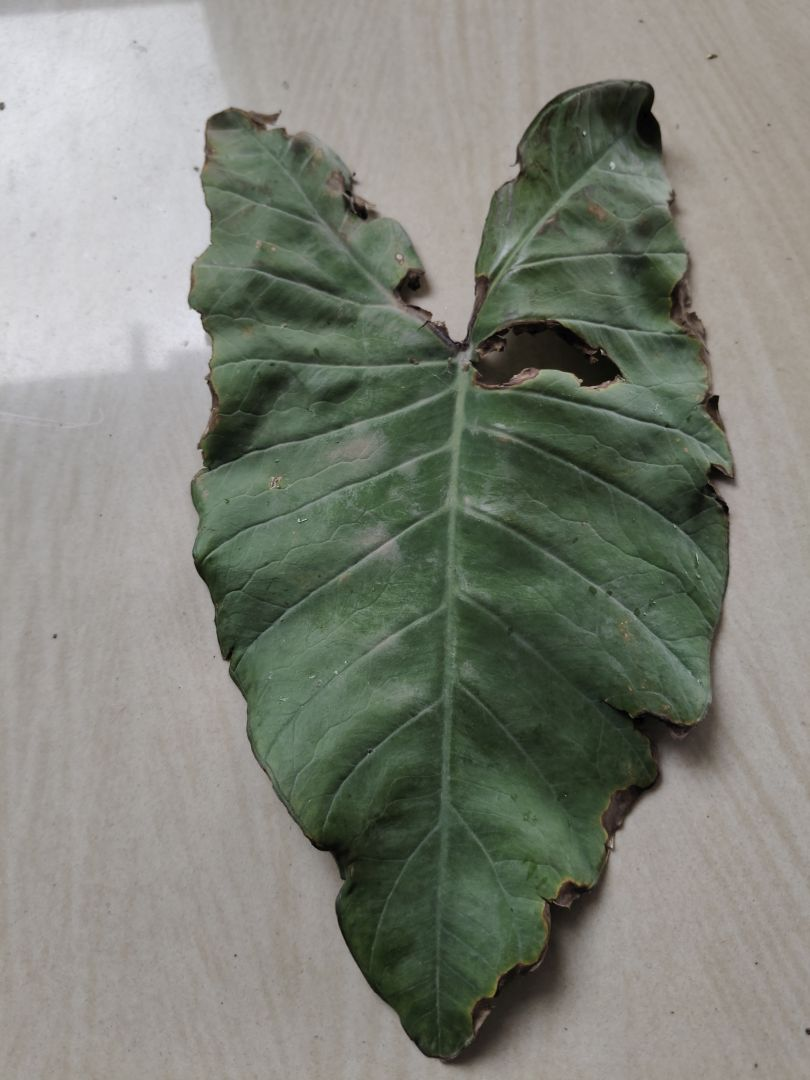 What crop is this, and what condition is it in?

taro, leaf blight
